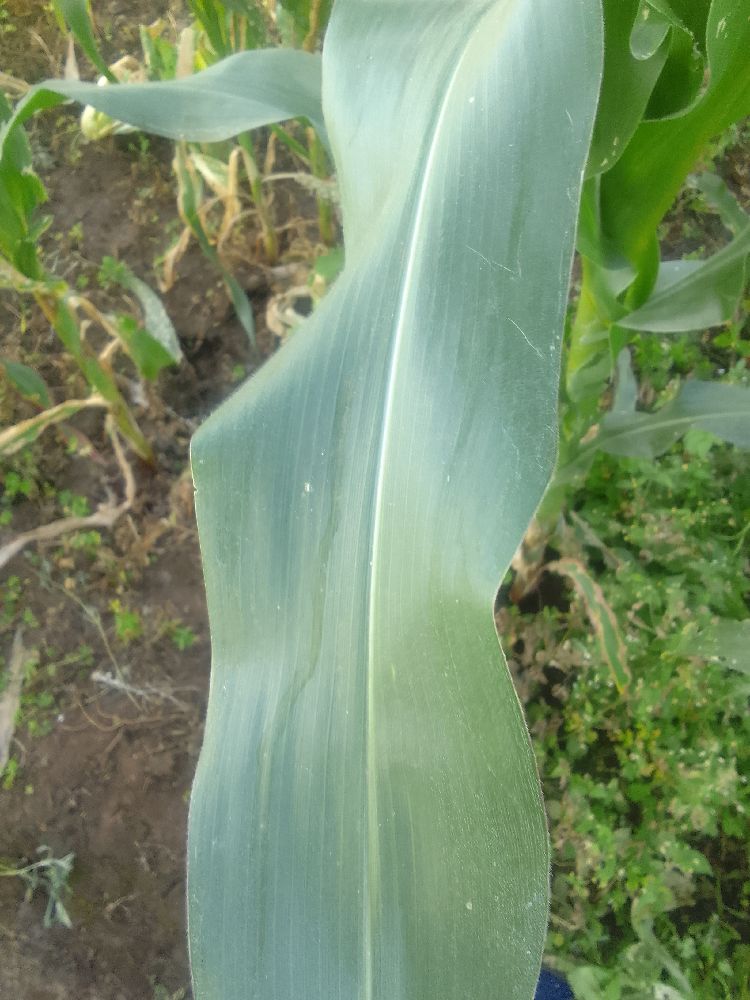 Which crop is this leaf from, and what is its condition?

maize, healthy
